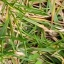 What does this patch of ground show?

grass
